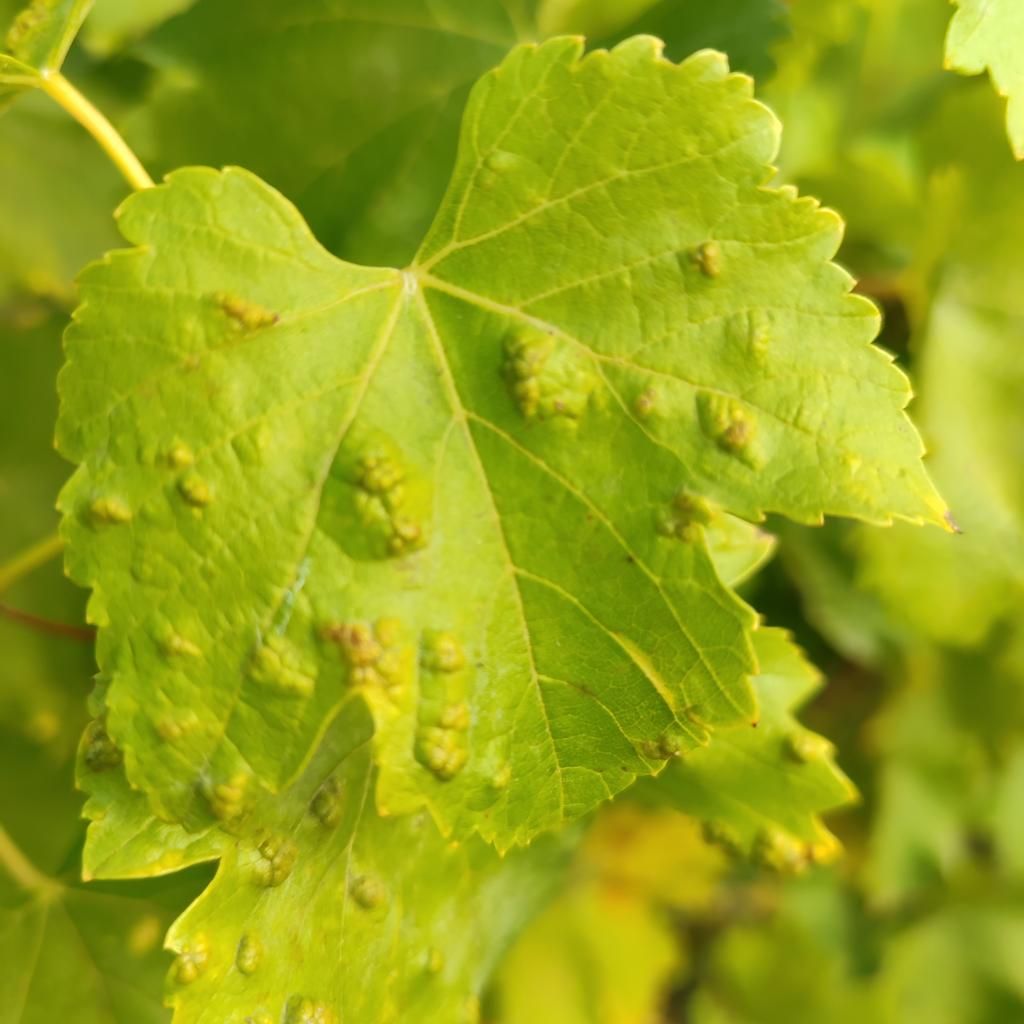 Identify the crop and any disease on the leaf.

grapevine, erineum mite
